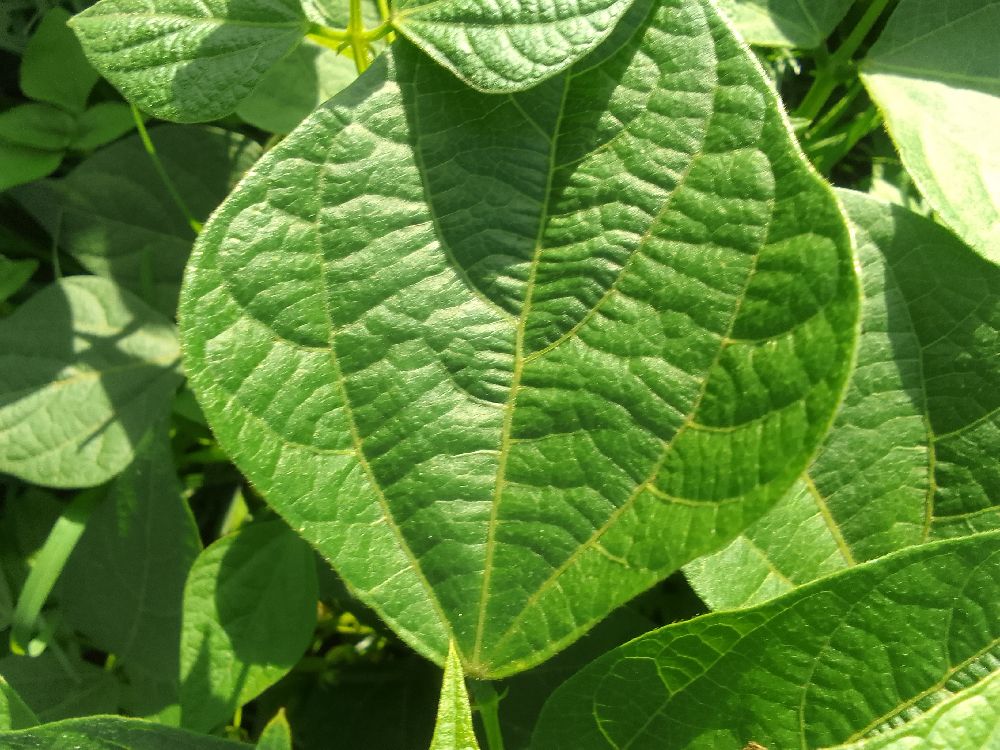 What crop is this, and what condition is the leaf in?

common bean, healthy
